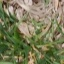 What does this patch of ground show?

grass
